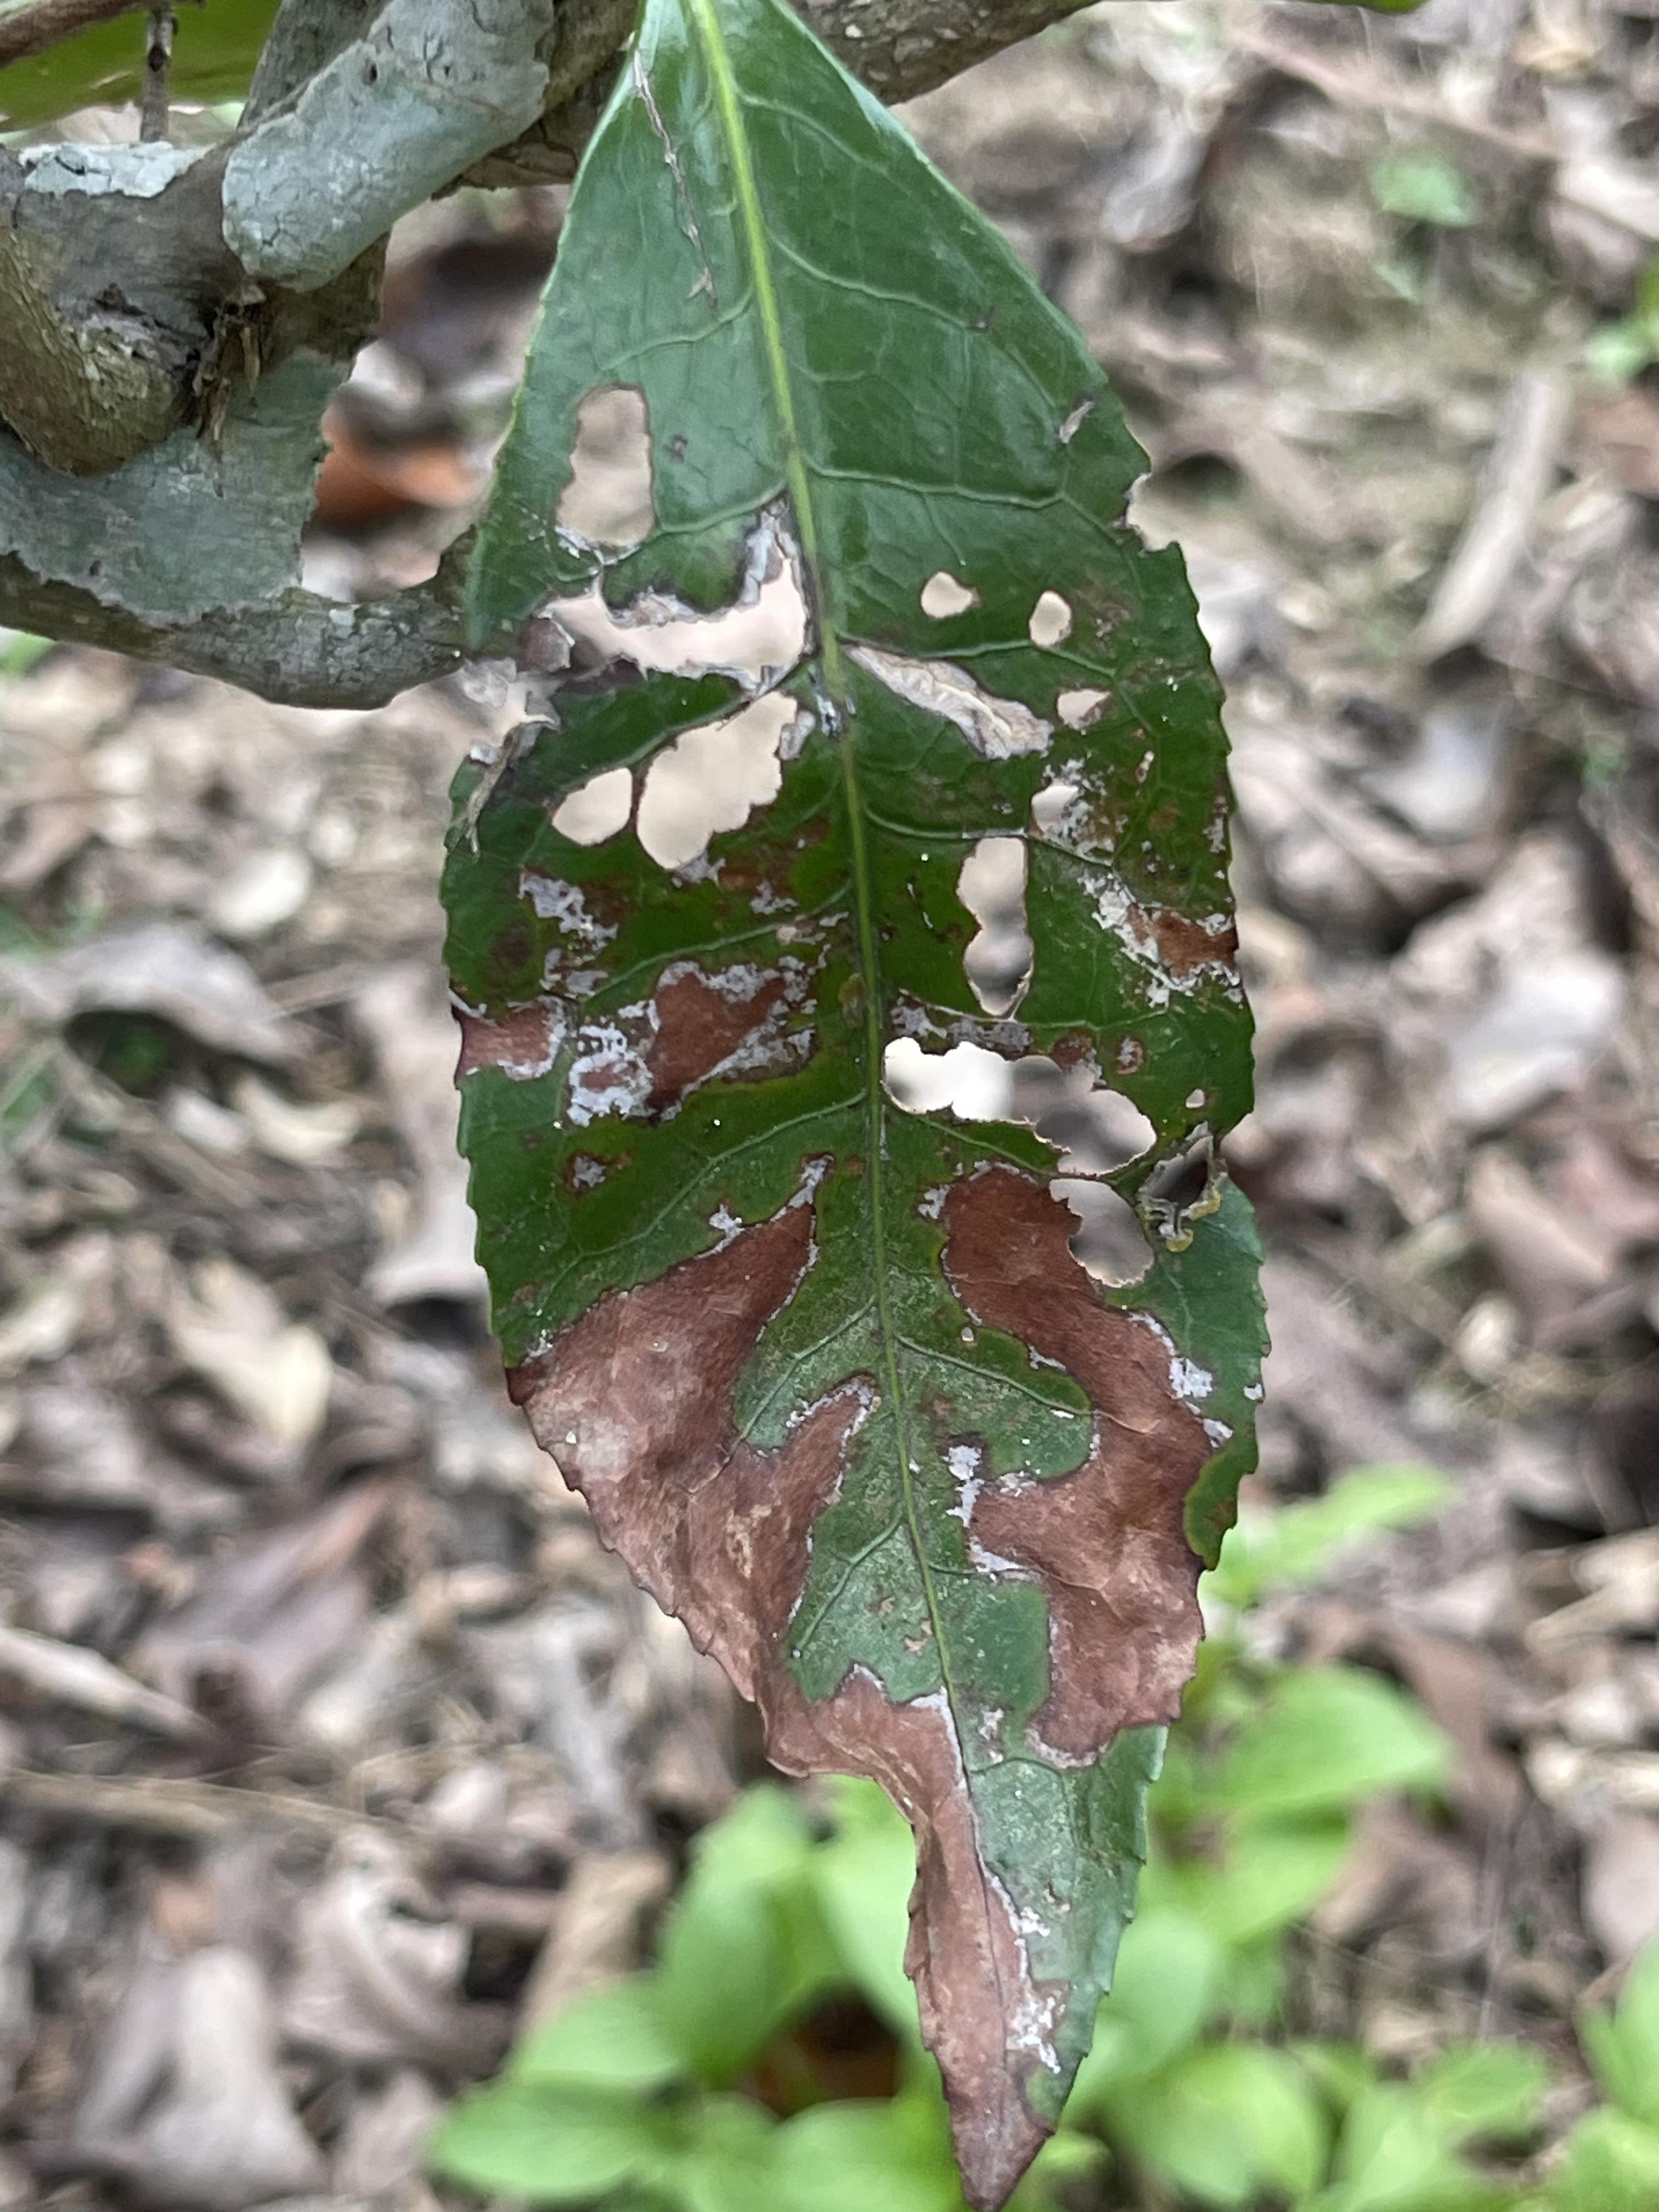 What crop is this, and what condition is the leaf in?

tea, blight
